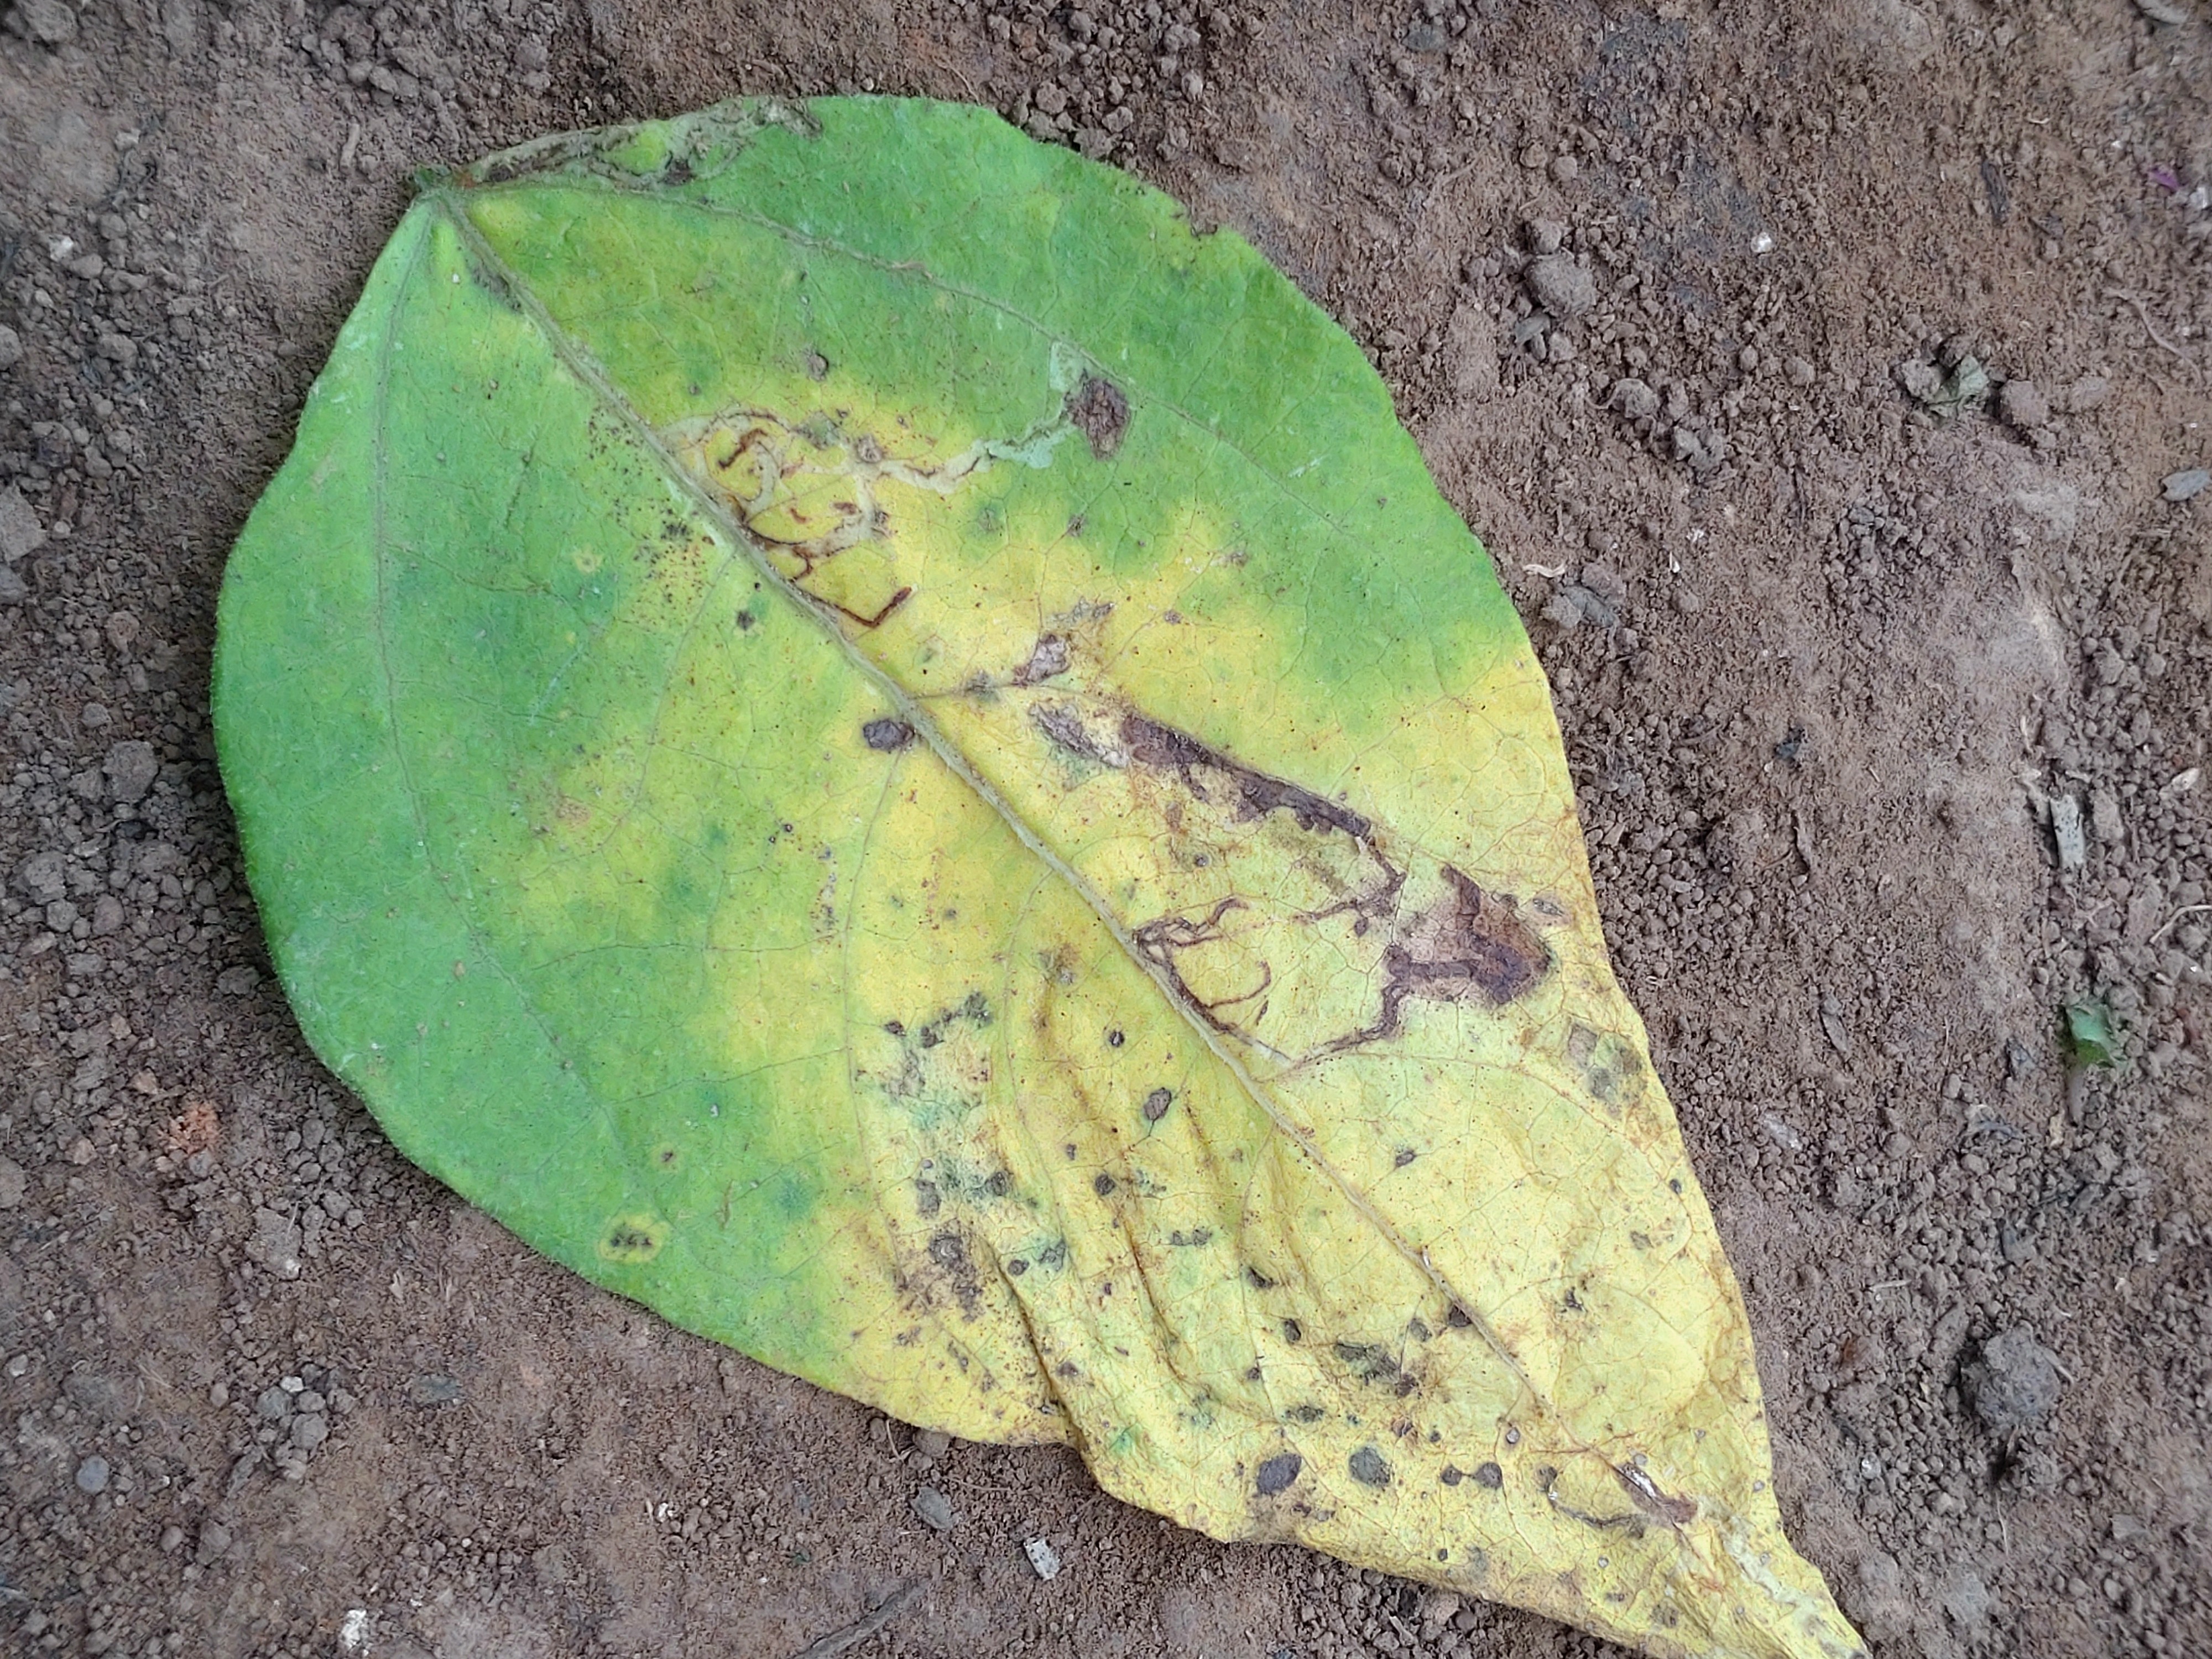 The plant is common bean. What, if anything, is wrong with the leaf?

anthracnose
